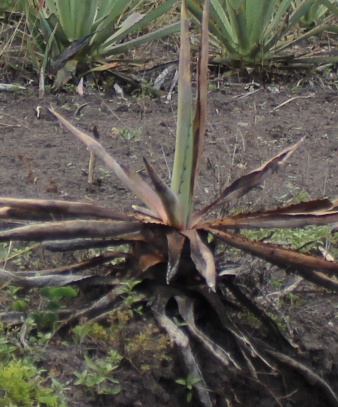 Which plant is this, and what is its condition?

agave, sick
